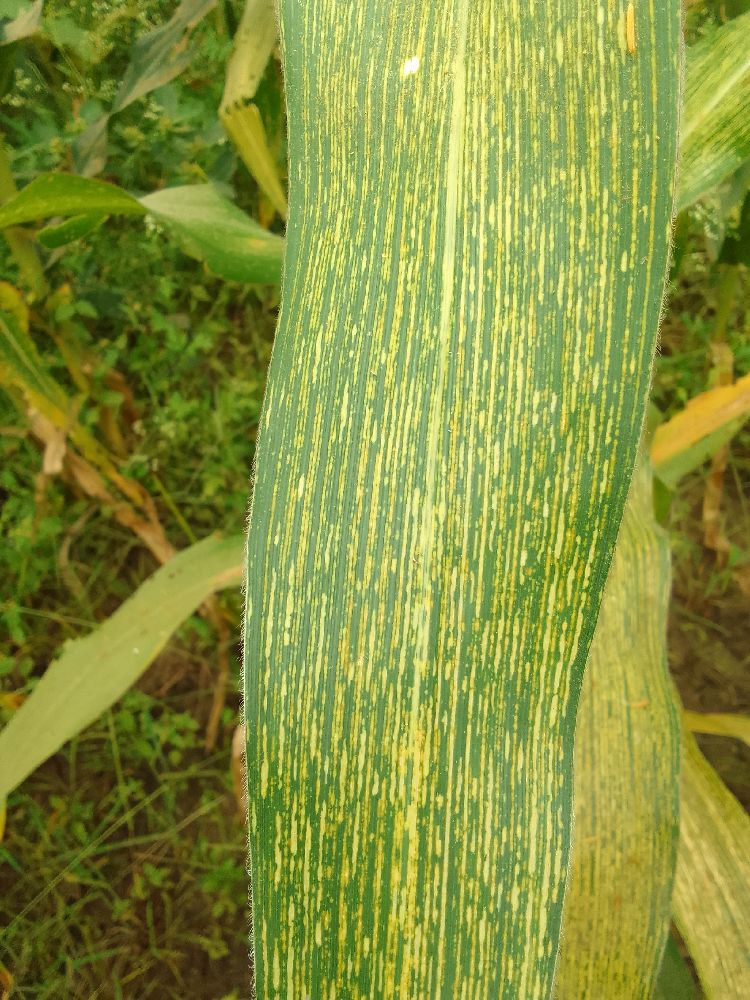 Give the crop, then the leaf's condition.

maize, maize streak virus
